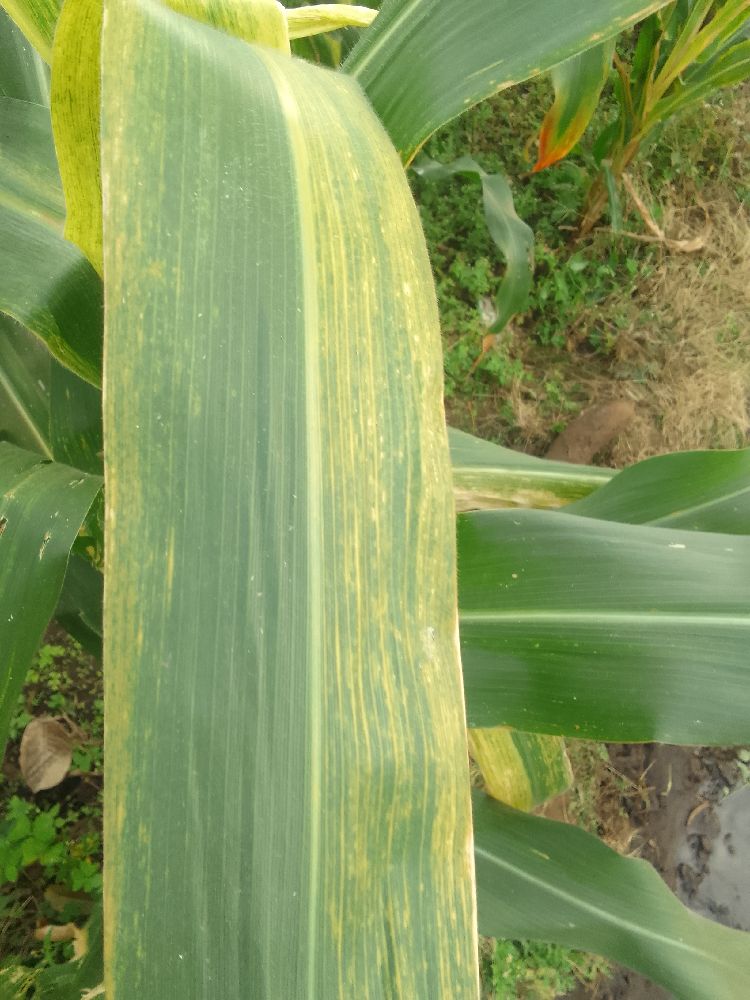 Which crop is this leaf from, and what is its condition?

maize, maize lethal necrosis
